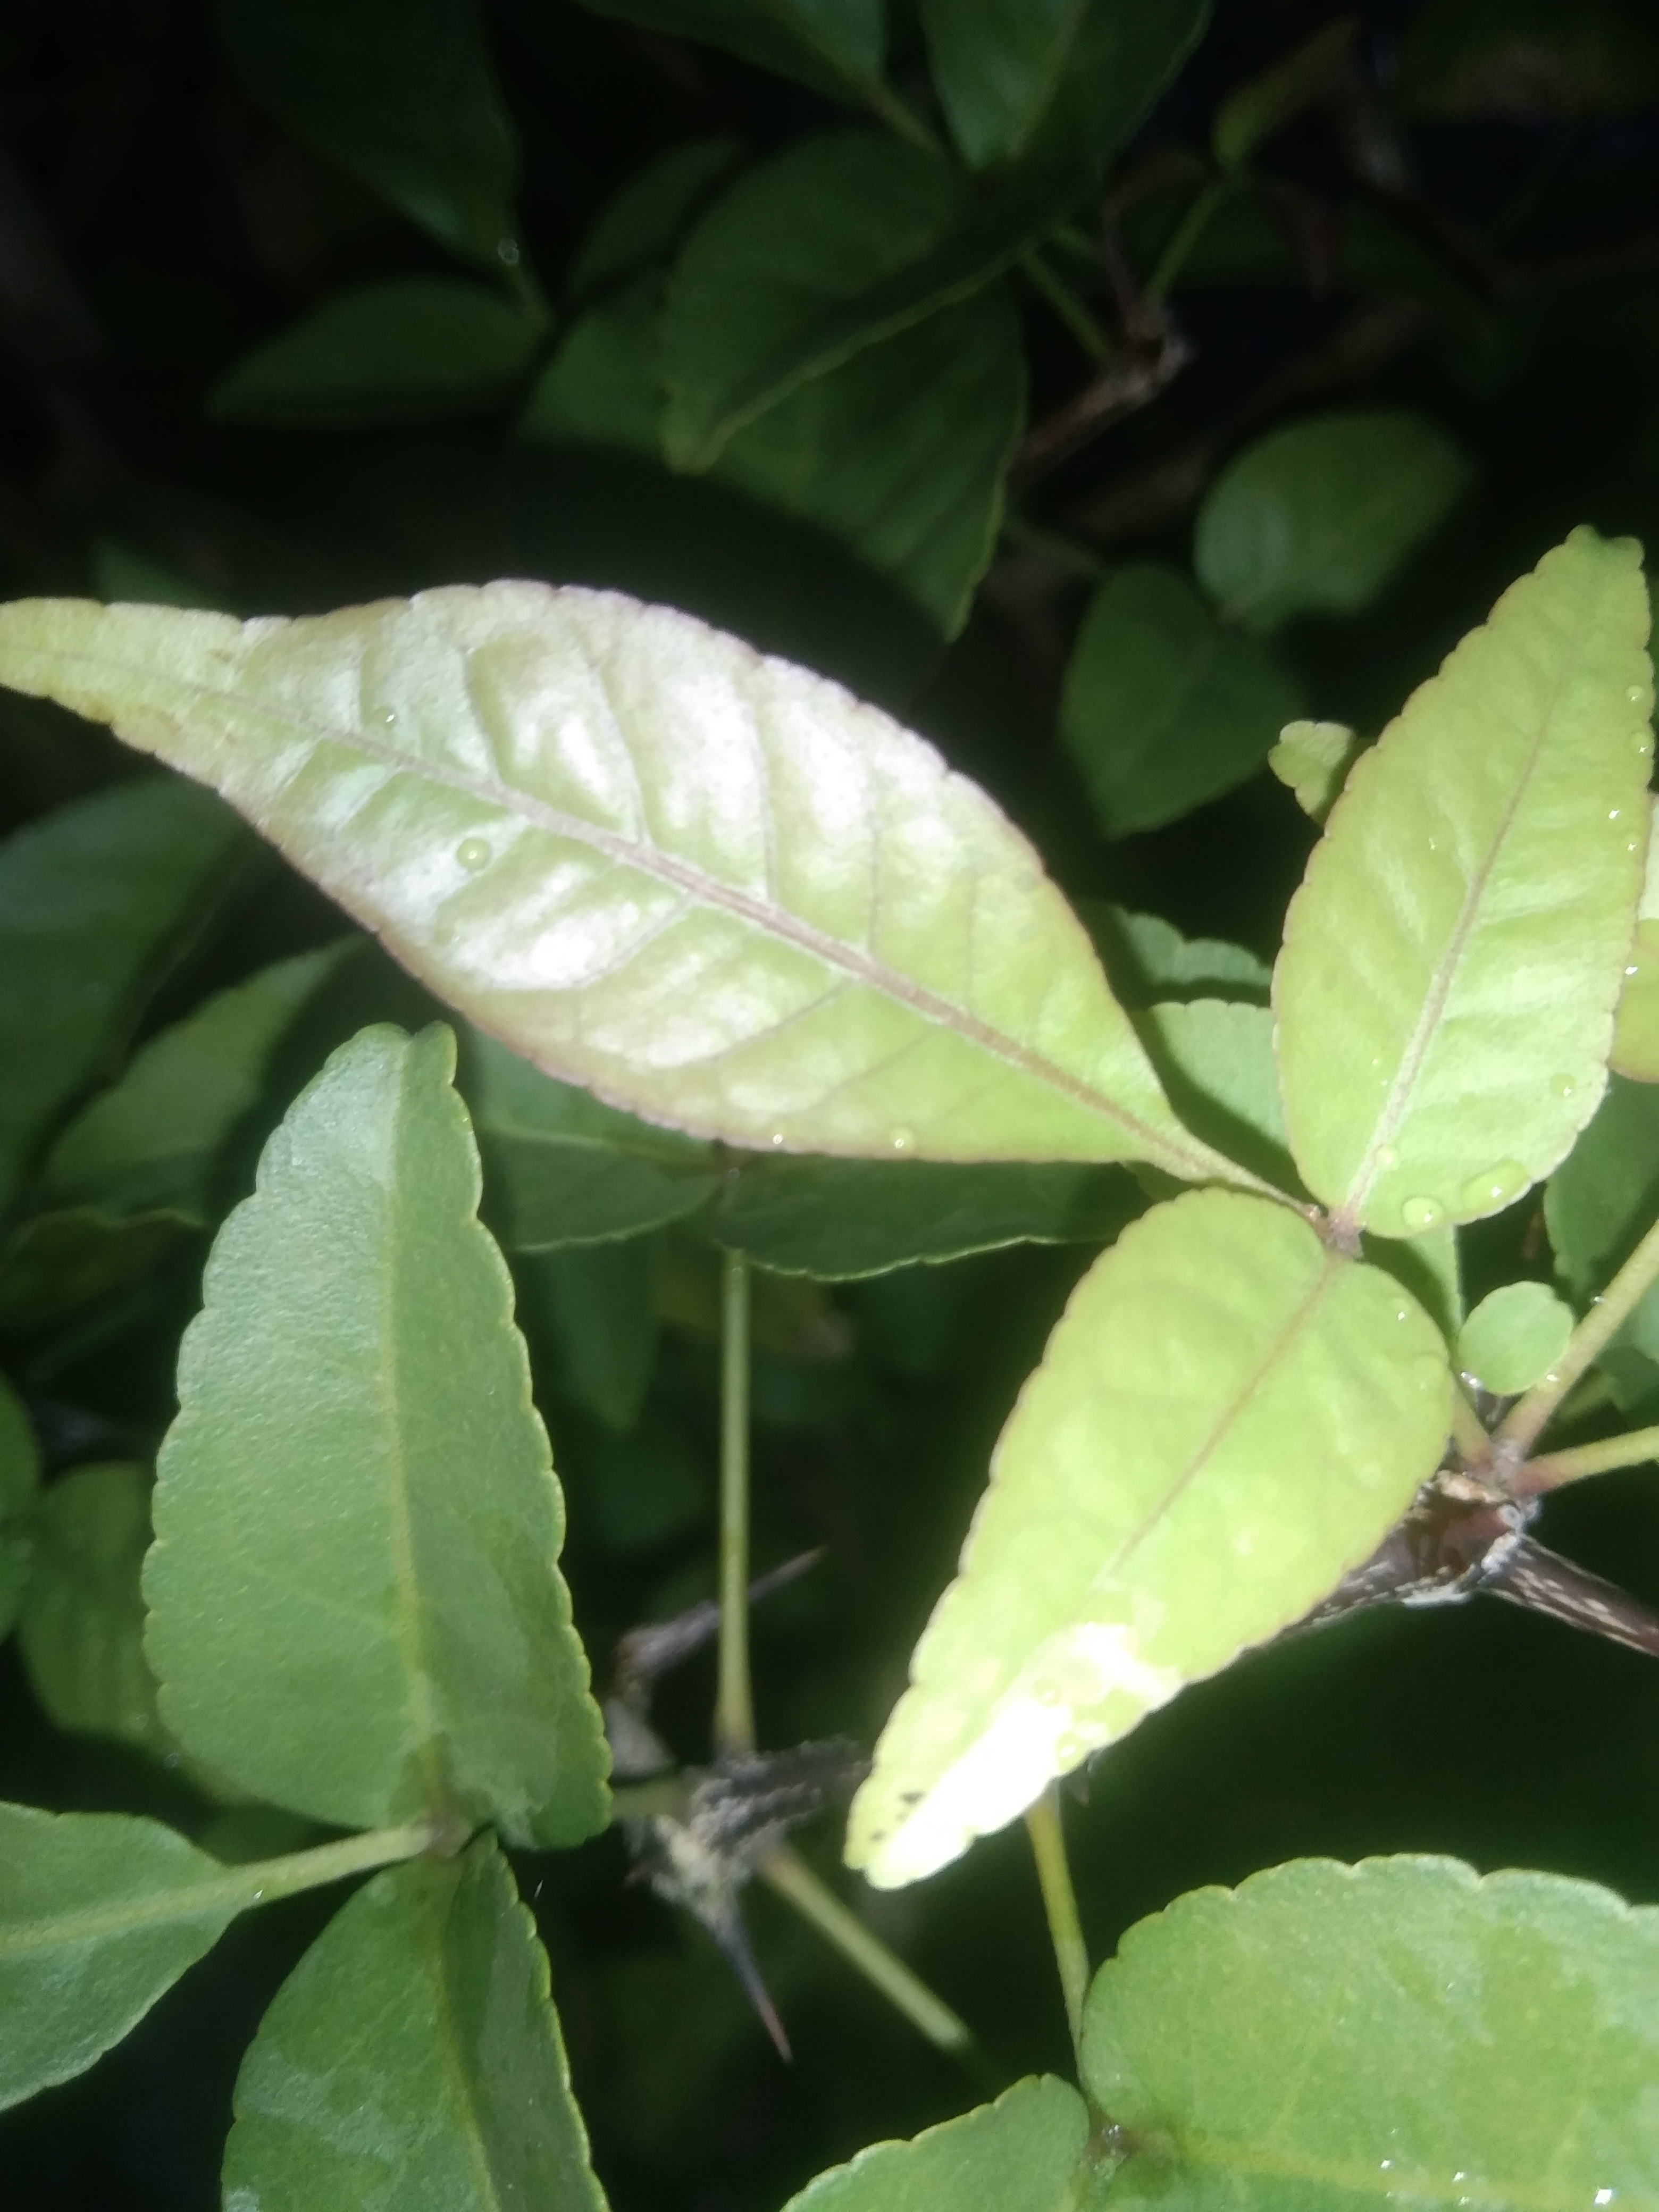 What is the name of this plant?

wood apple
